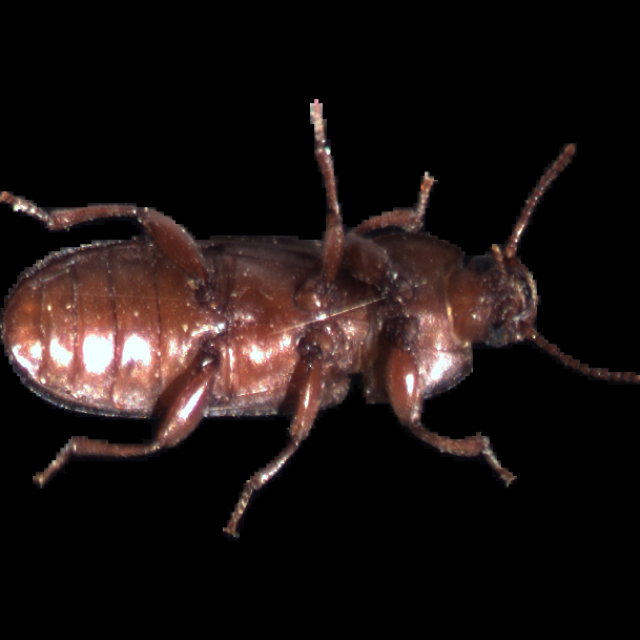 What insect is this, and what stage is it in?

mealworm beetle
